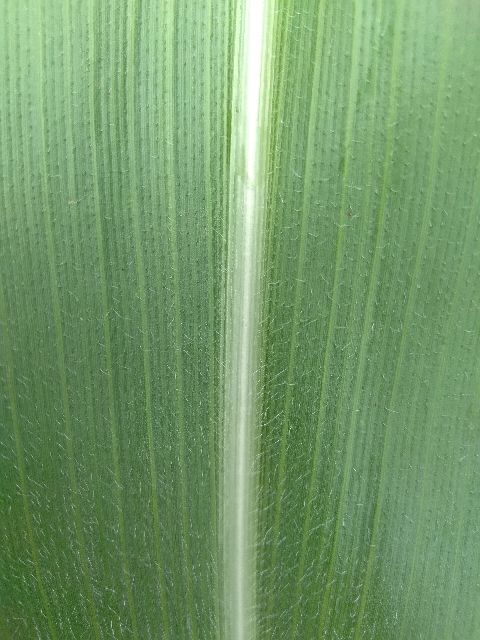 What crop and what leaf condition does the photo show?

maize, healthy
